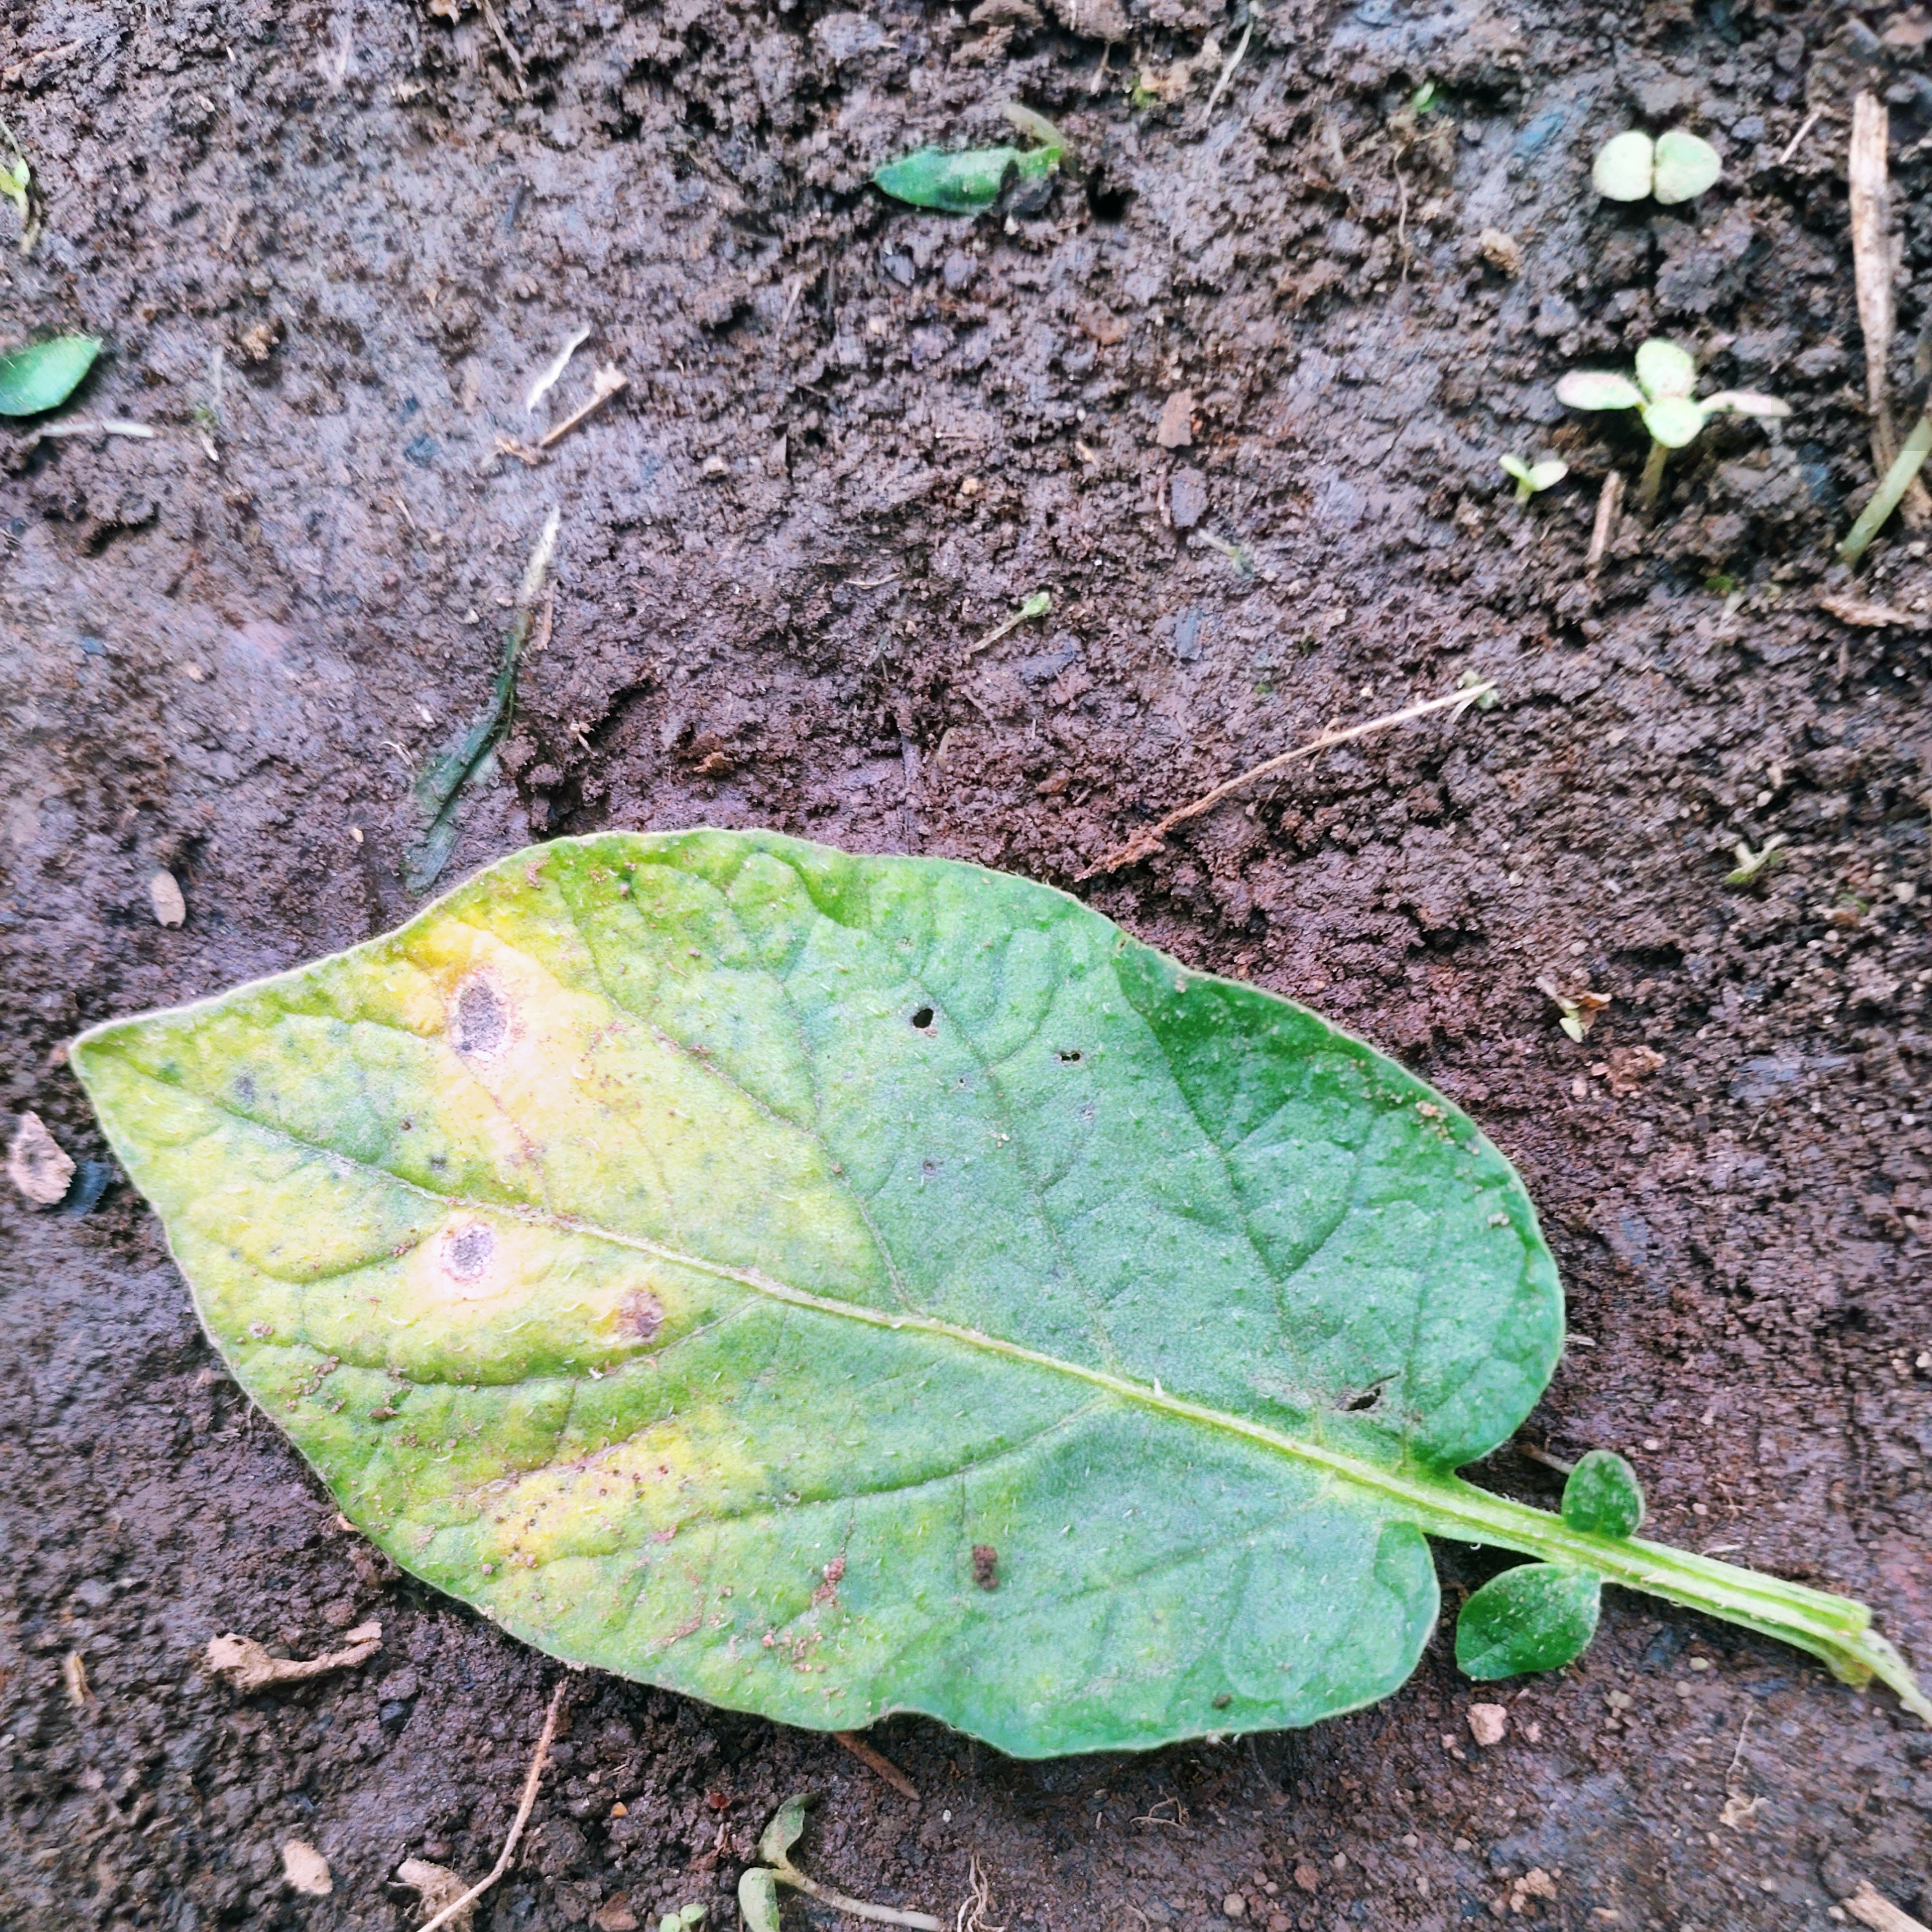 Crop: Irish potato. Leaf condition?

late blight
